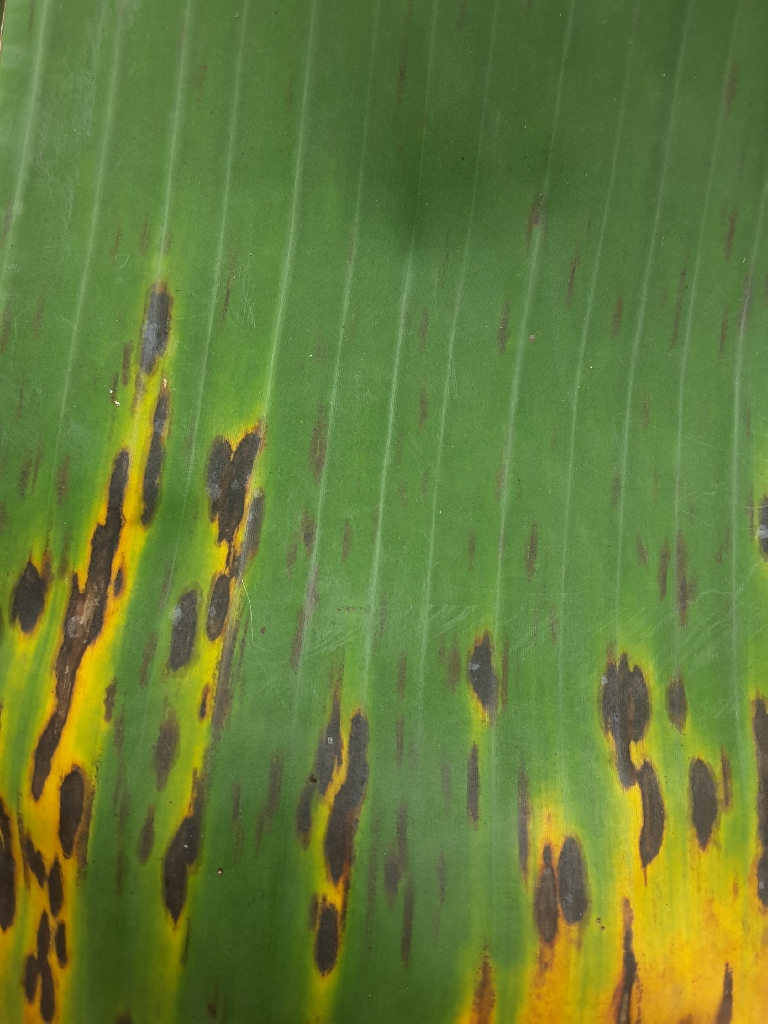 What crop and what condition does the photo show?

banana, black sigatoka
